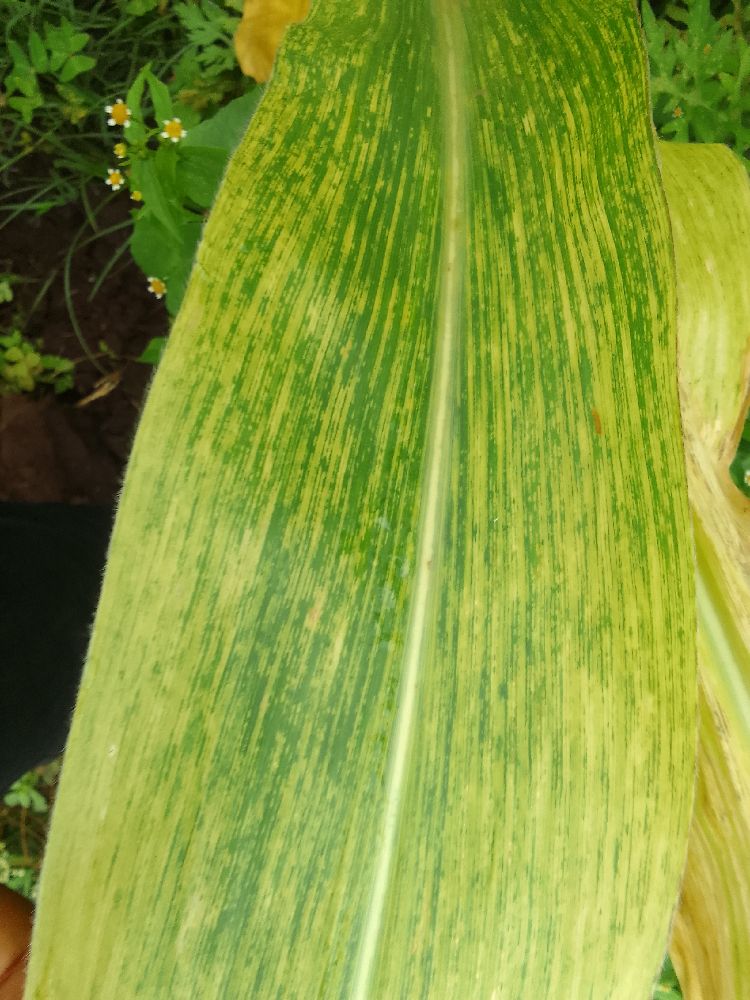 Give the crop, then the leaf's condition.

maize, maize lethal necrosis
